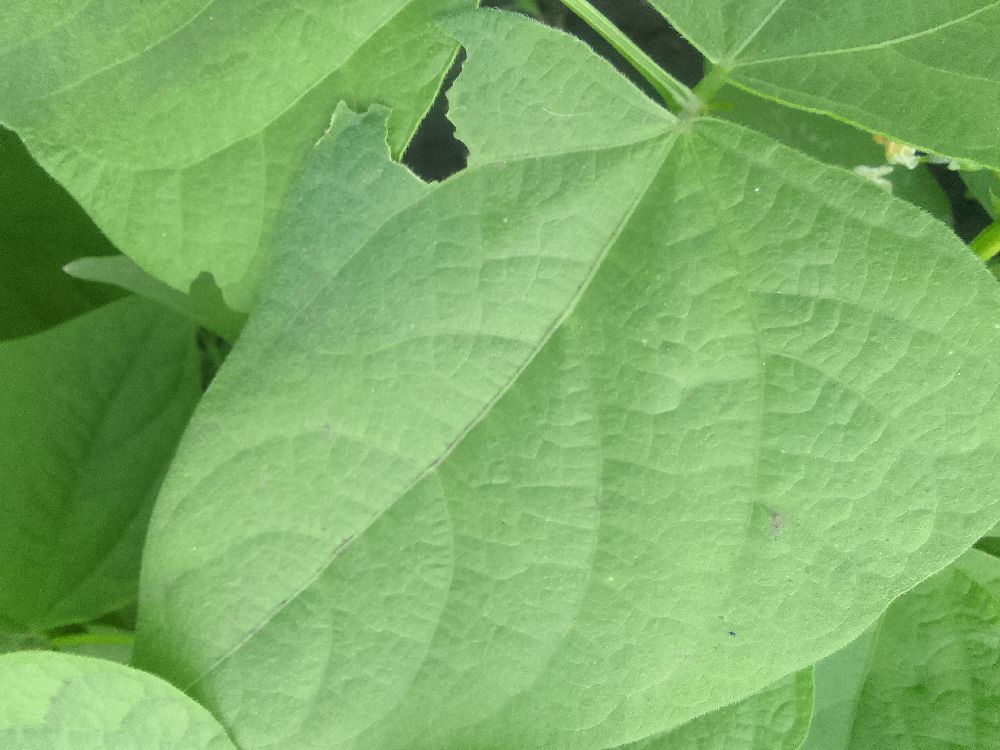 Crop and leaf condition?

common bean, healthy
